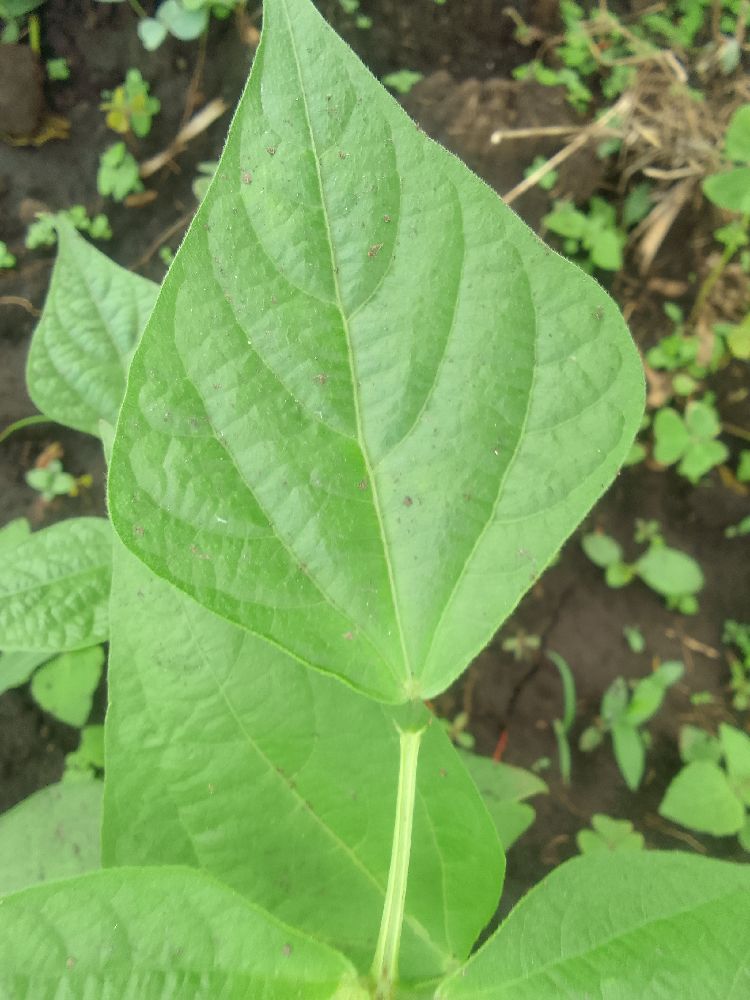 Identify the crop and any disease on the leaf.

common bean, healthy
